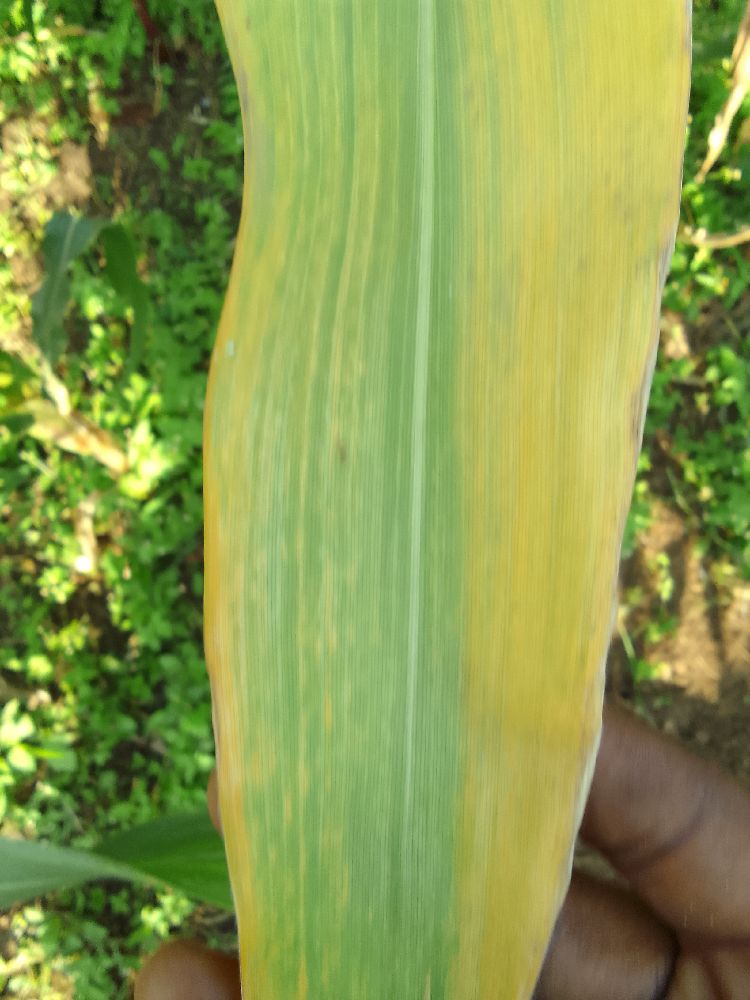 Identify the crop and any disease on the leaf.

maize, maize lethal necrosis
